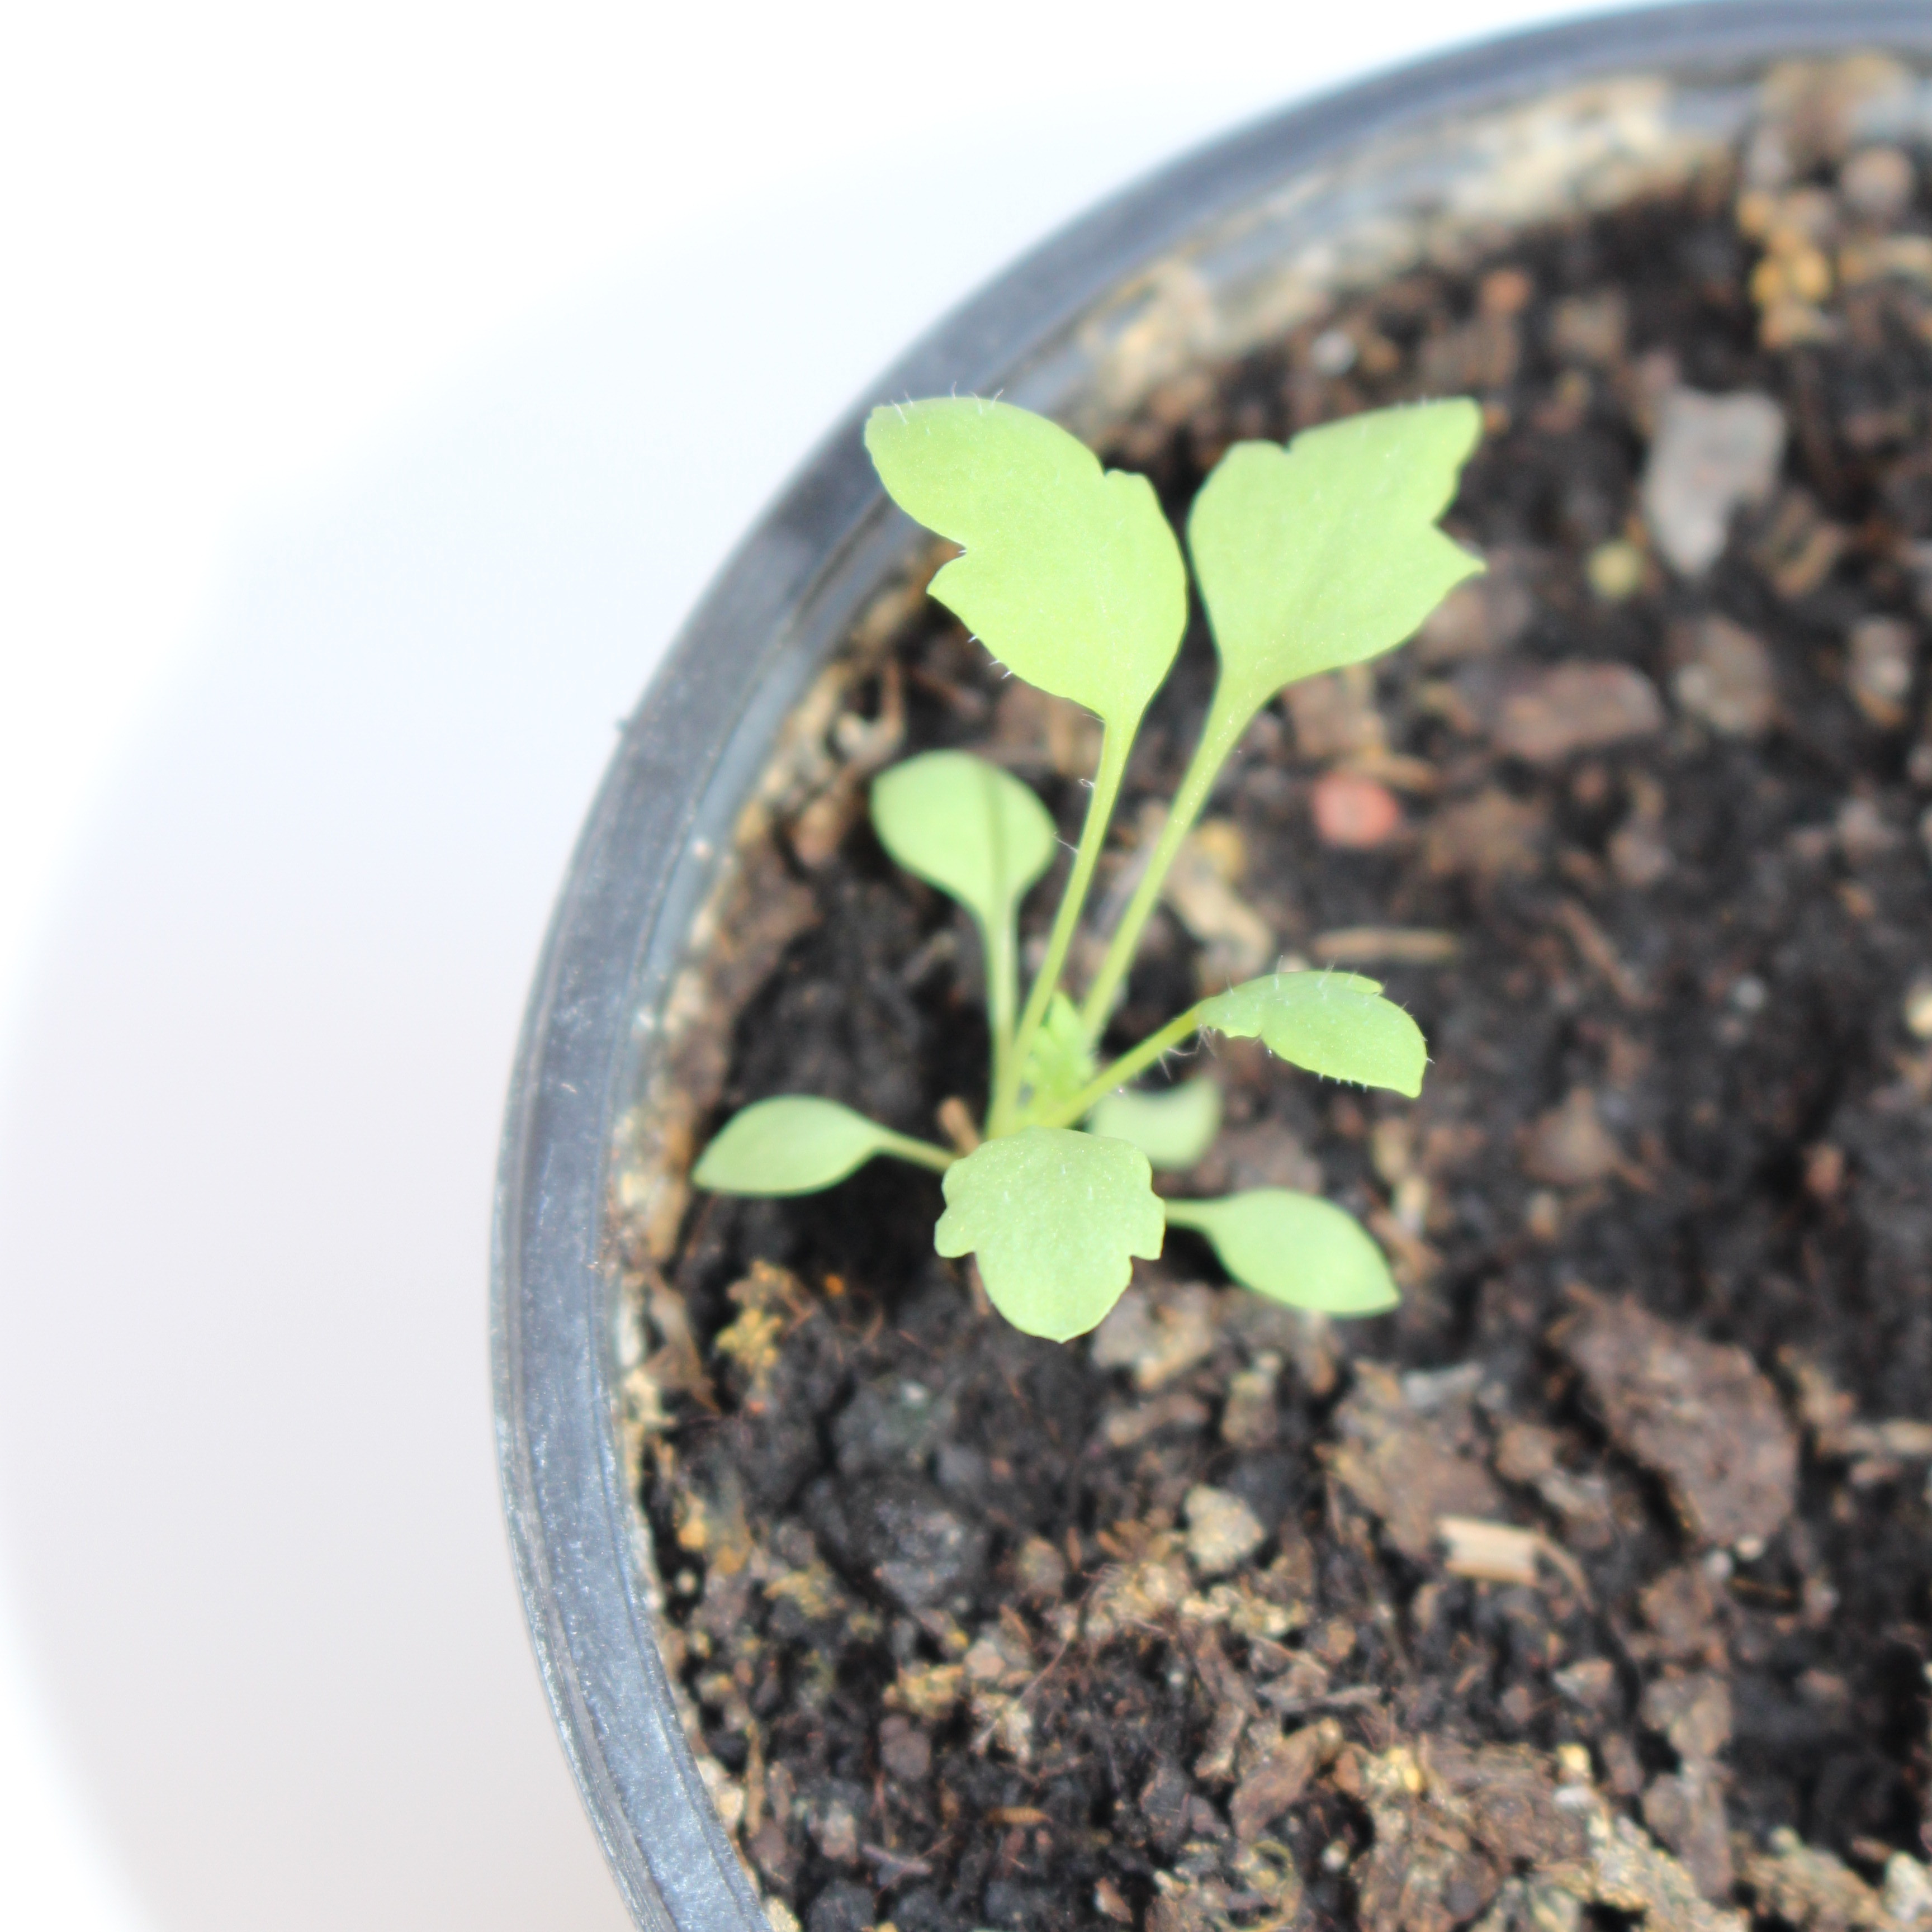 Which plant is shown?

Papaver rhoeas
